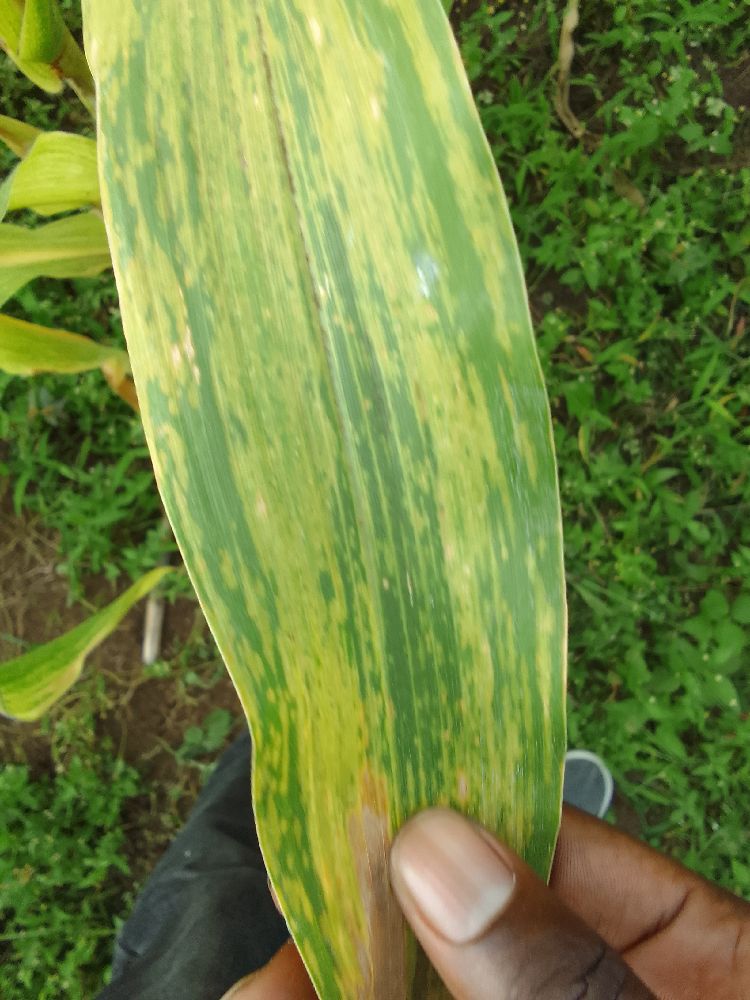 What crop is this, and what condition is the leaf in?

maize, maize lethal necrosis
